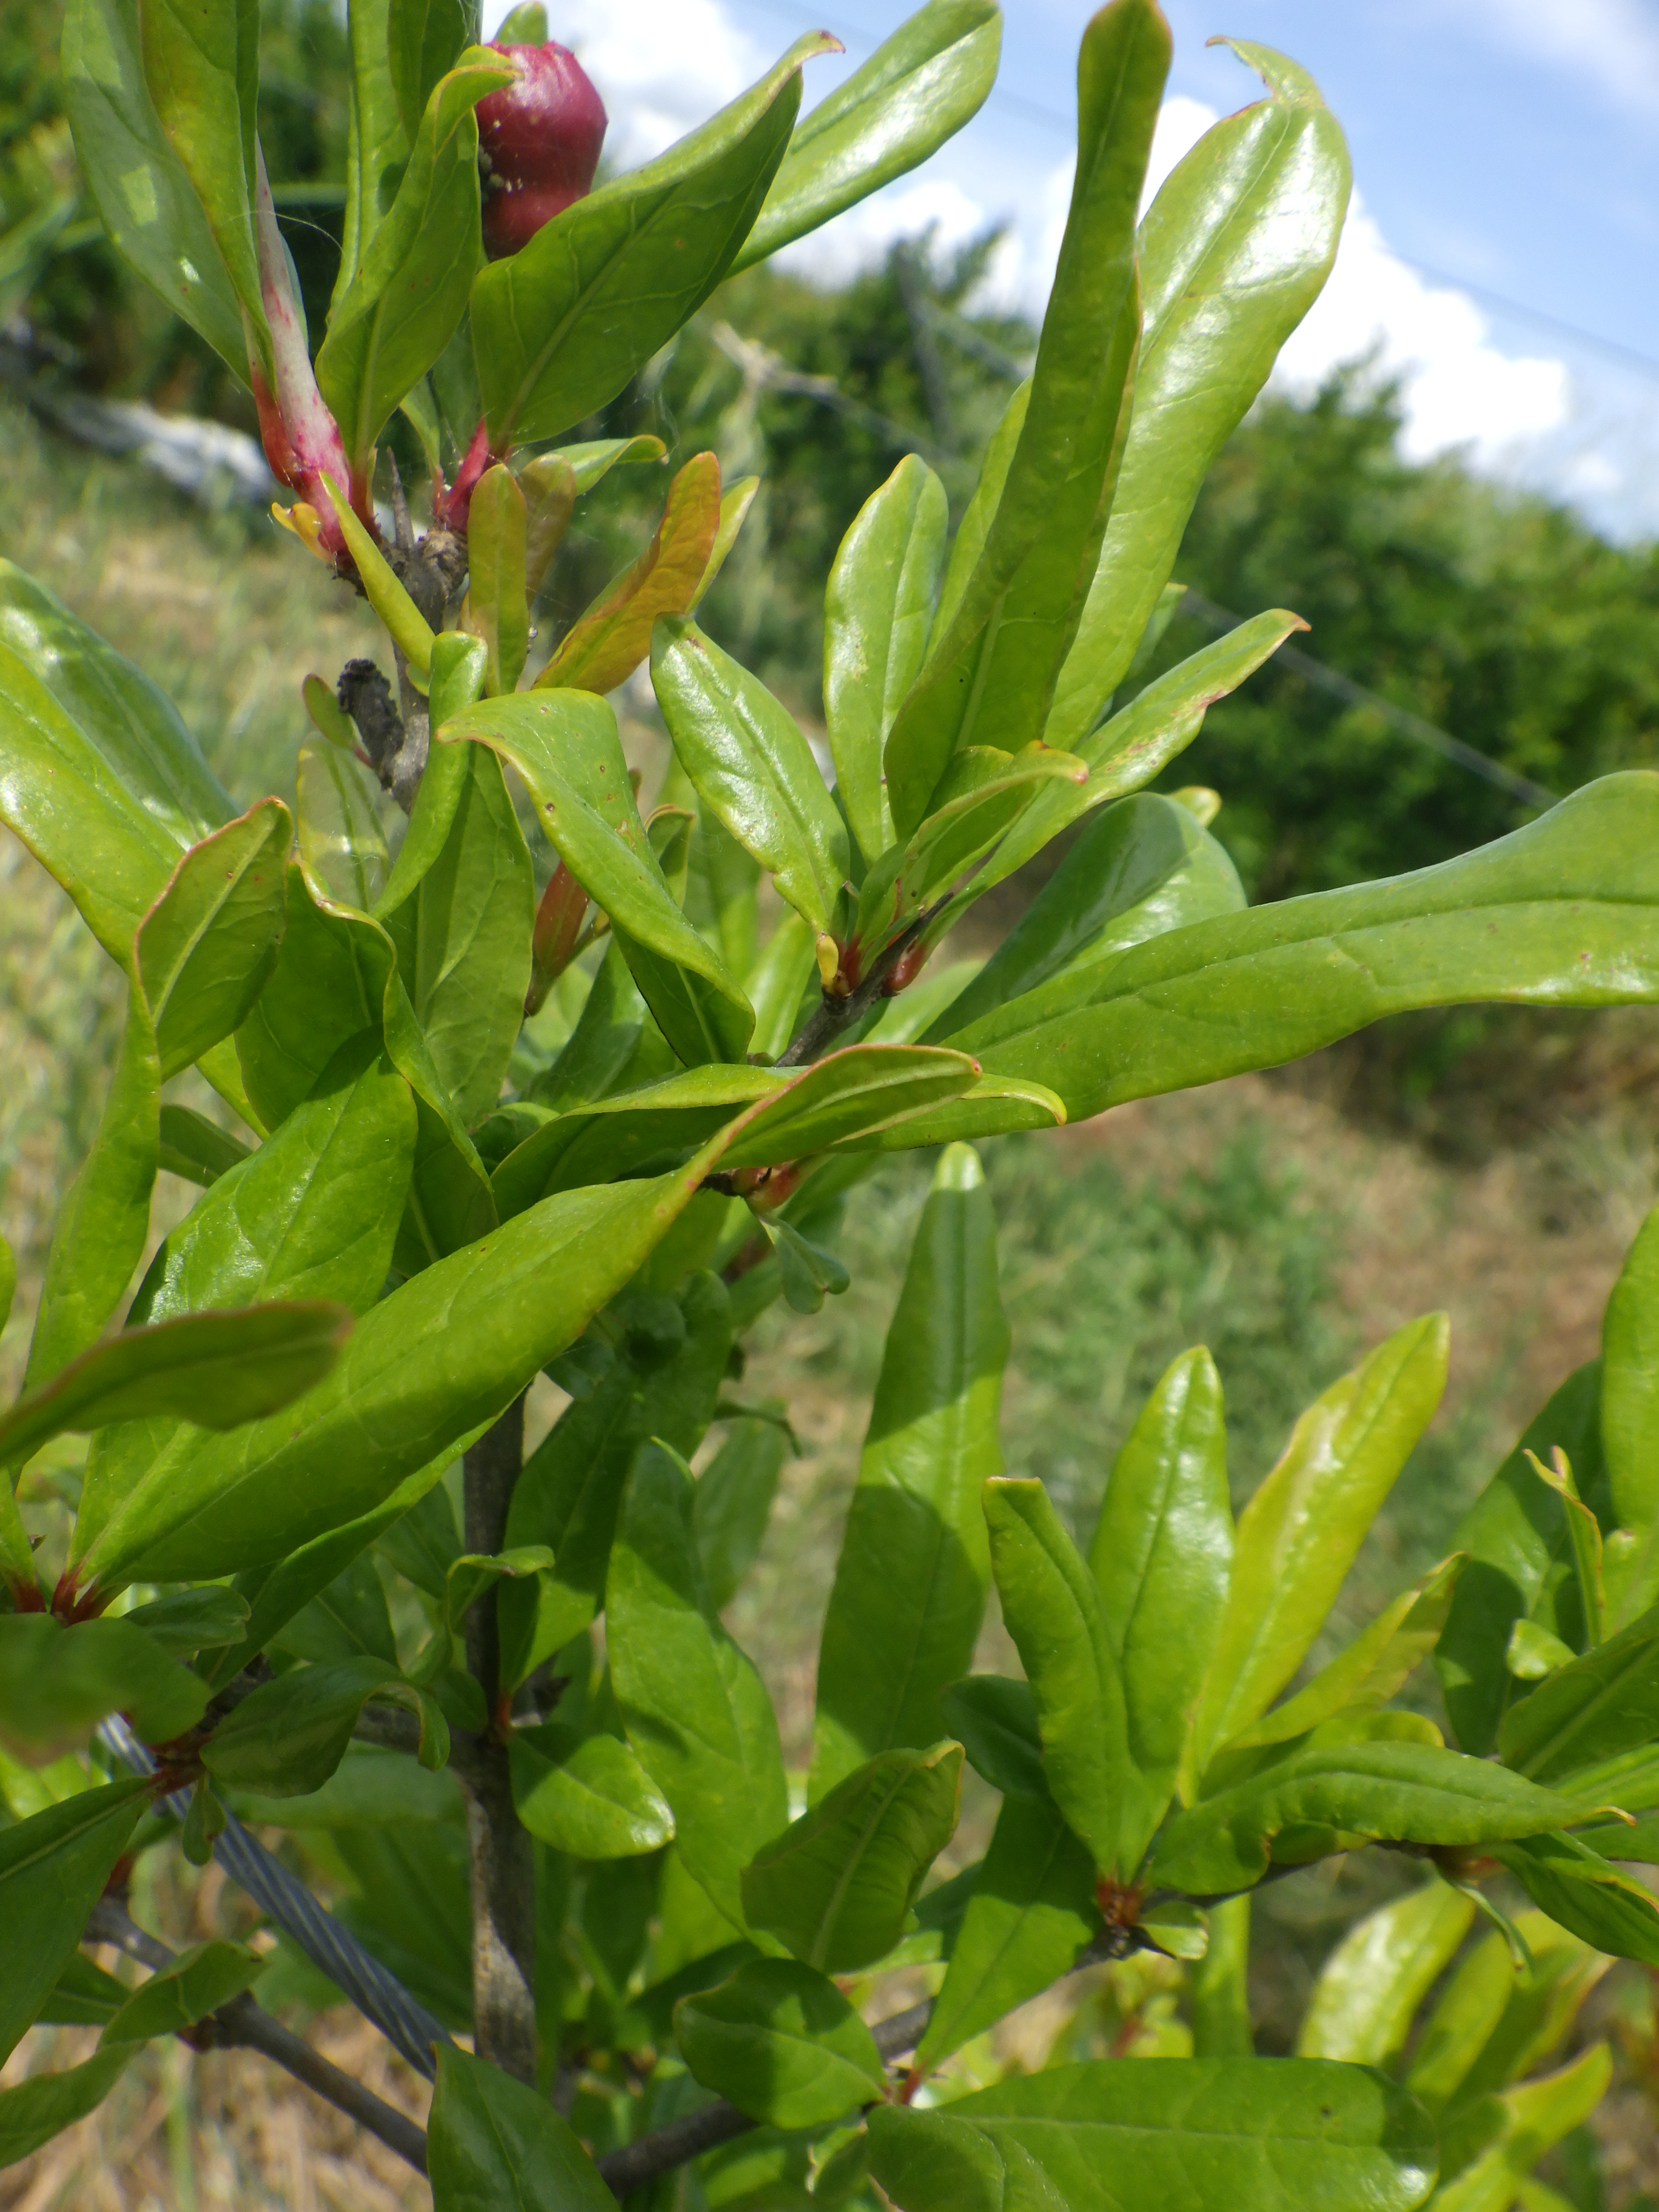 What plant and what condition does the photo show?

pomegranate, aphids, coniella granati
